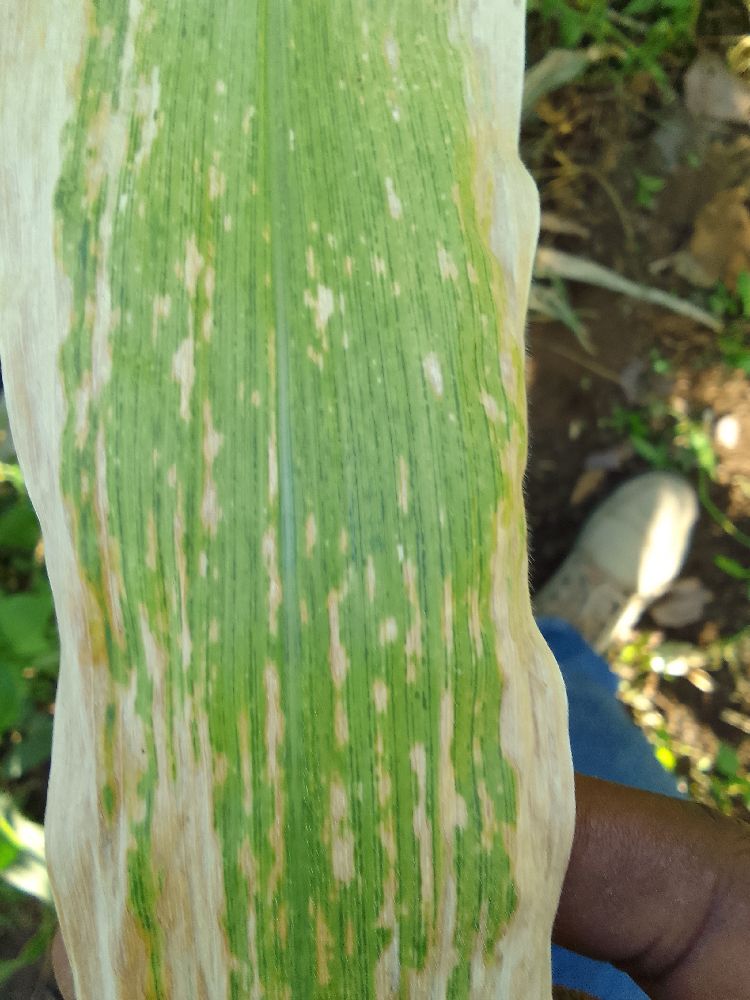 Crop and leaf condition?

maize, maize lethal necrosis
